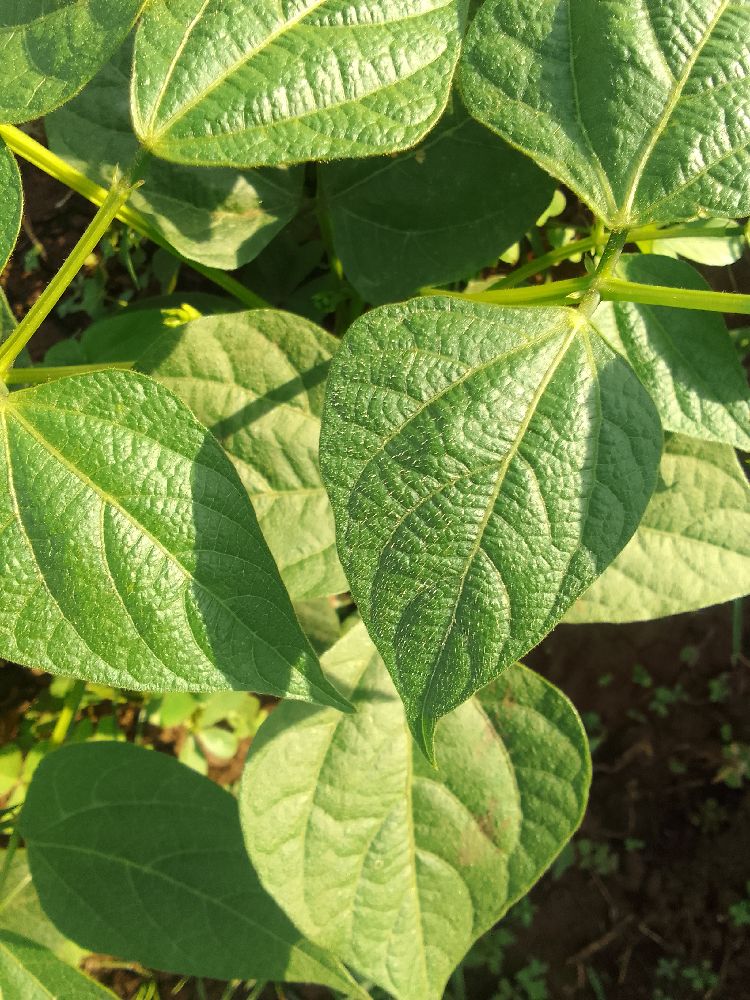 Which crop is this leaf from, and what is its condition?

common bean, healthy
